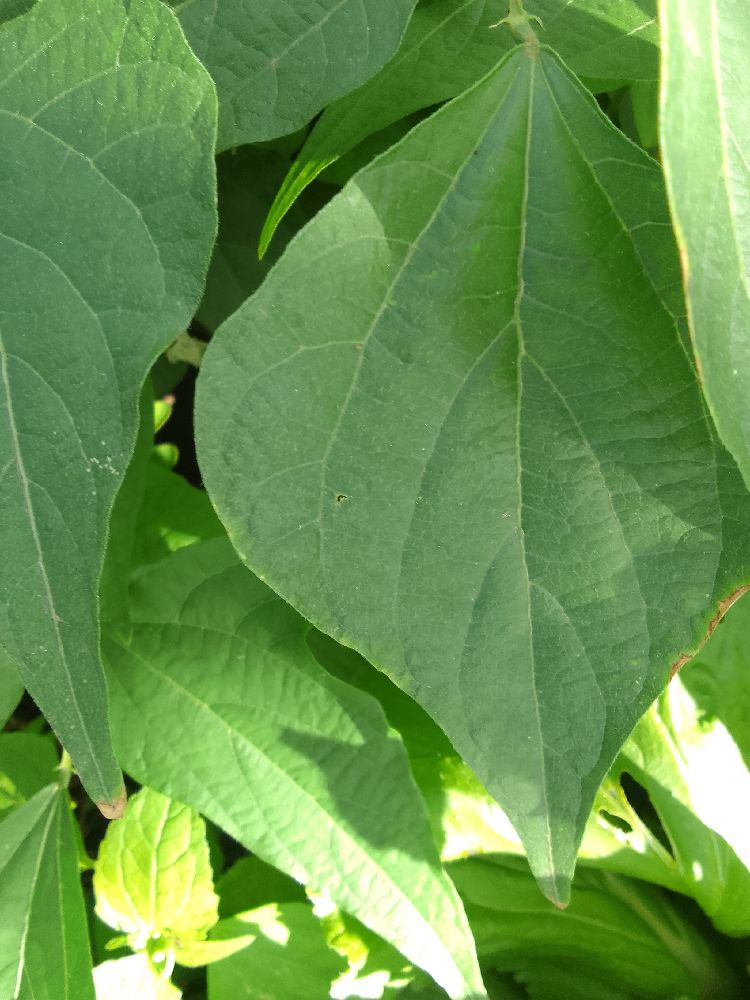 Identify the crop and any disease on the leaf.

common bean, healthy
